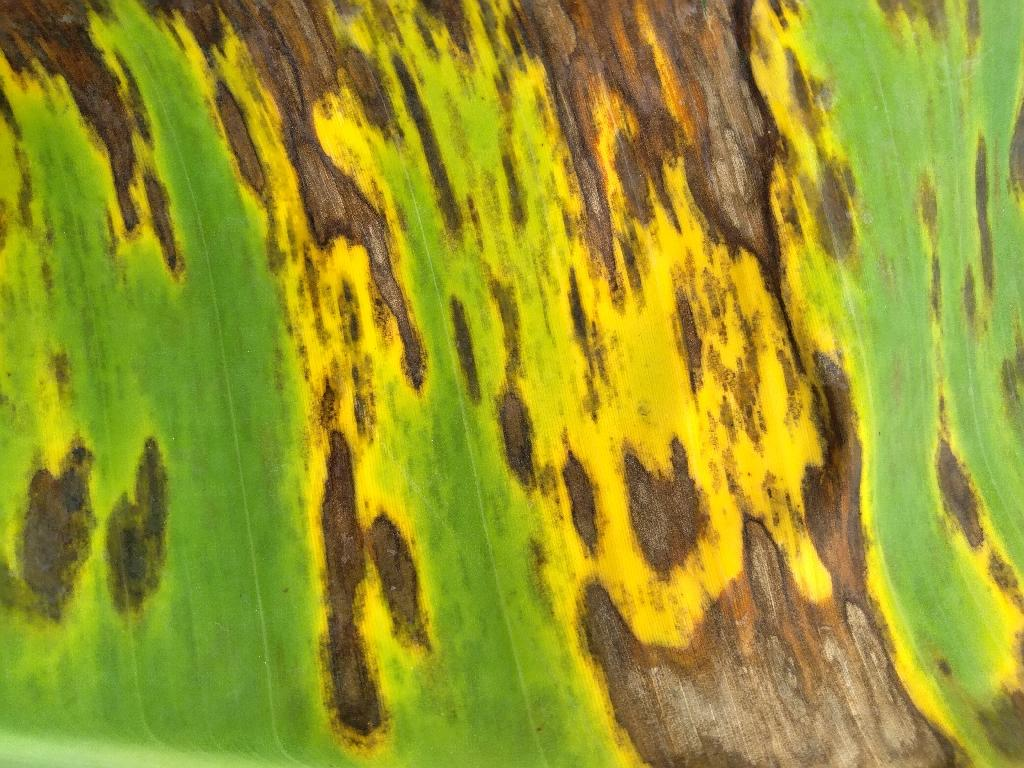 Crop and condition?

banana, black sigatoka
